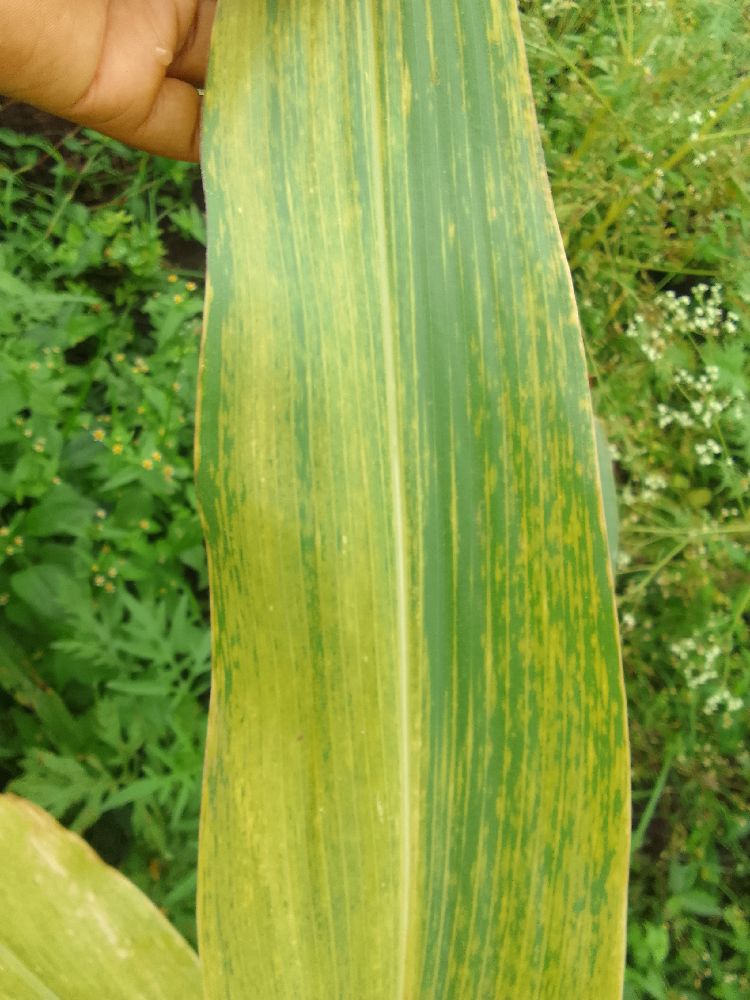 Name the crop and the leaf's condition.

maize, maize lethal necrosis
